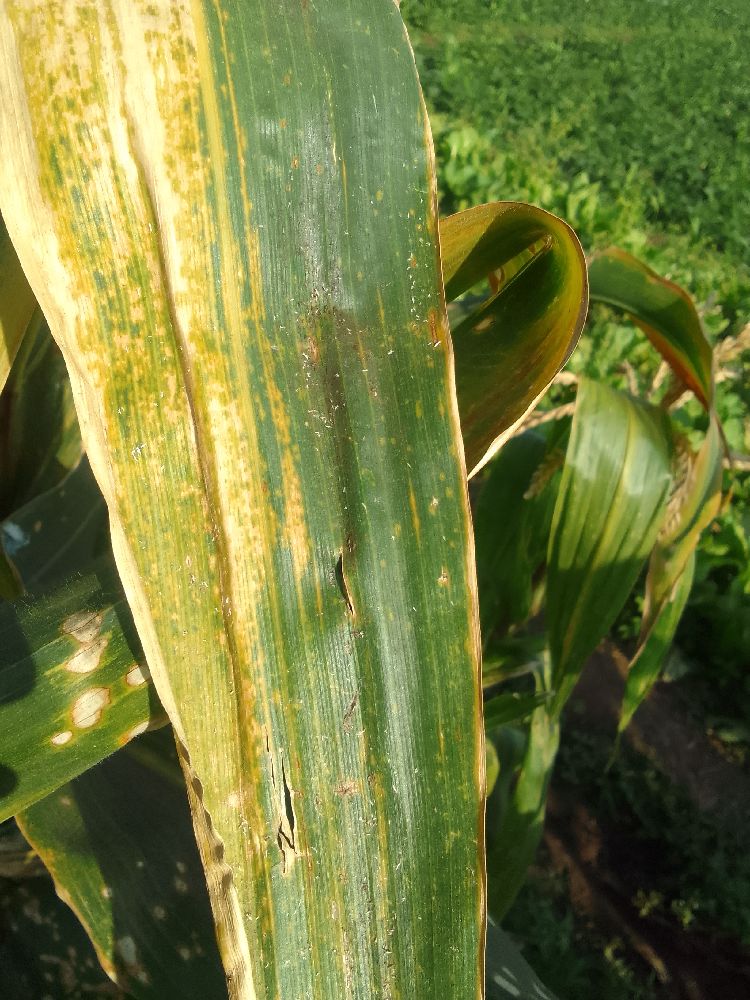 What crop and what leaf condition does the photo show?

maize, maize lethal necrosis
